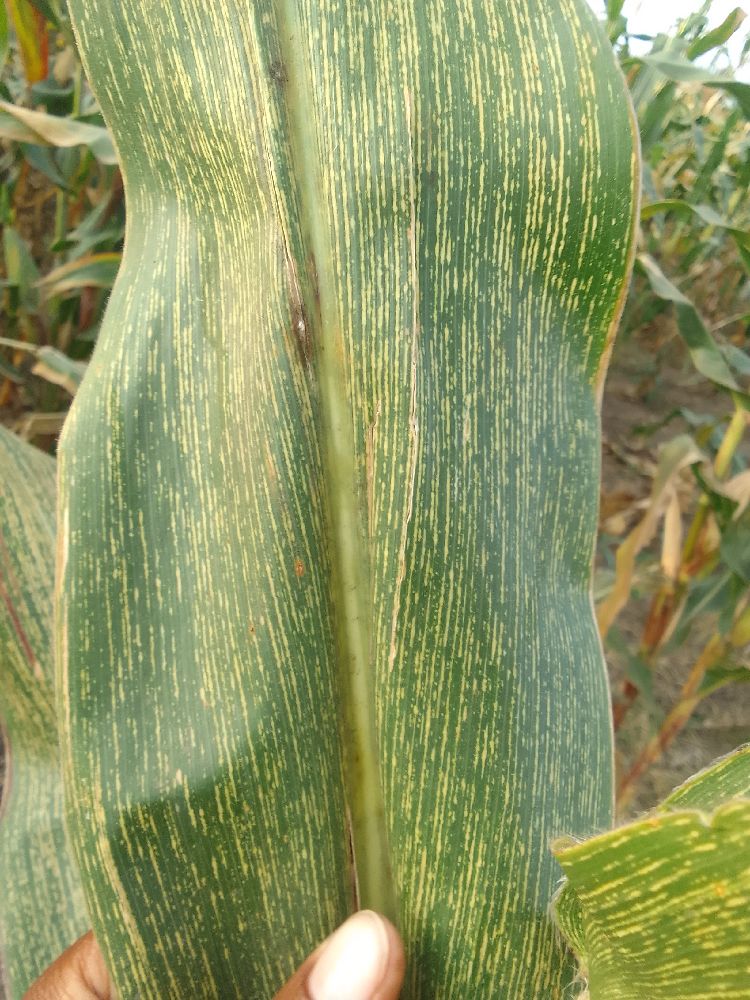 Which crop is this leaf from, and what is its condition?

maize, maize streak virus
